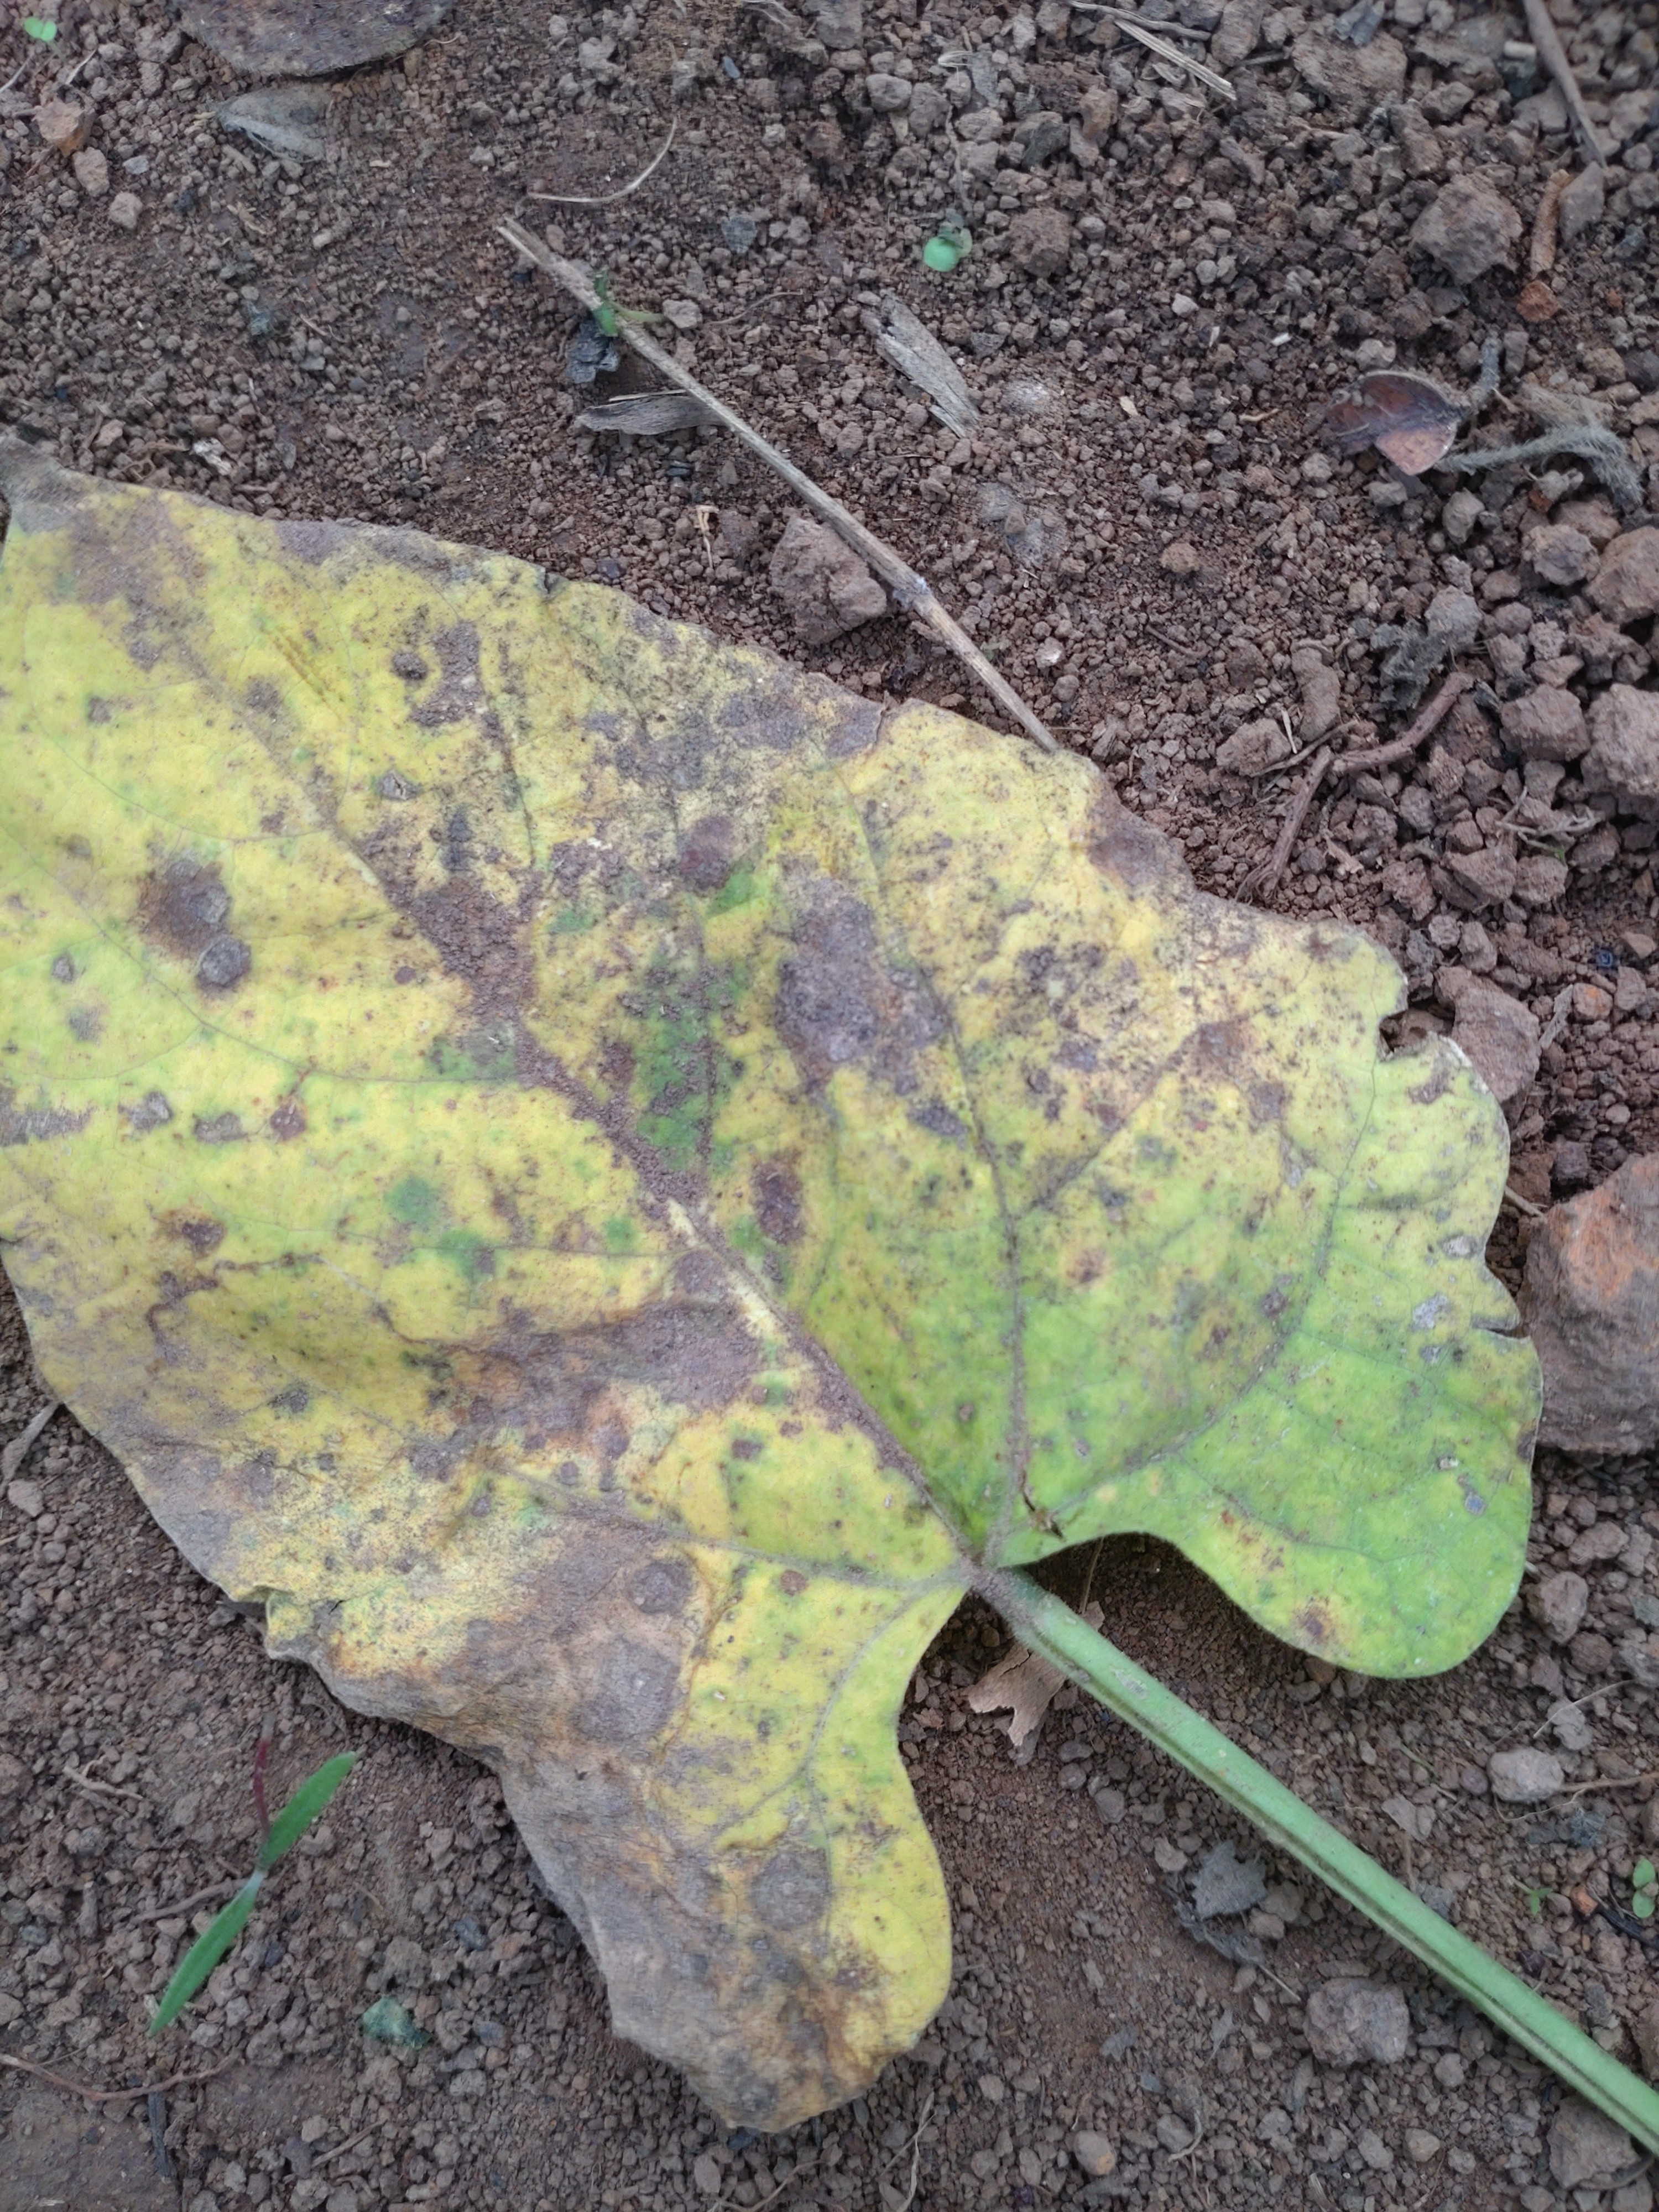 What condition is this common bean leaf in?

anthracnose
